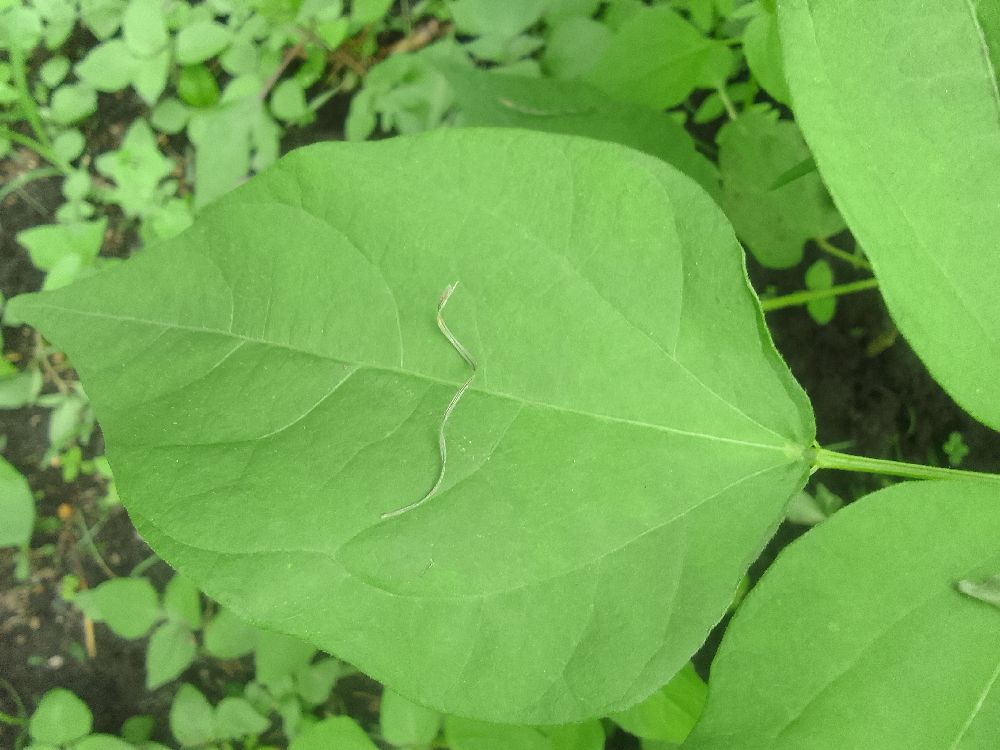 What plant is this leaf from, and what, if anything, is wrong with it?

common bean, healthy
